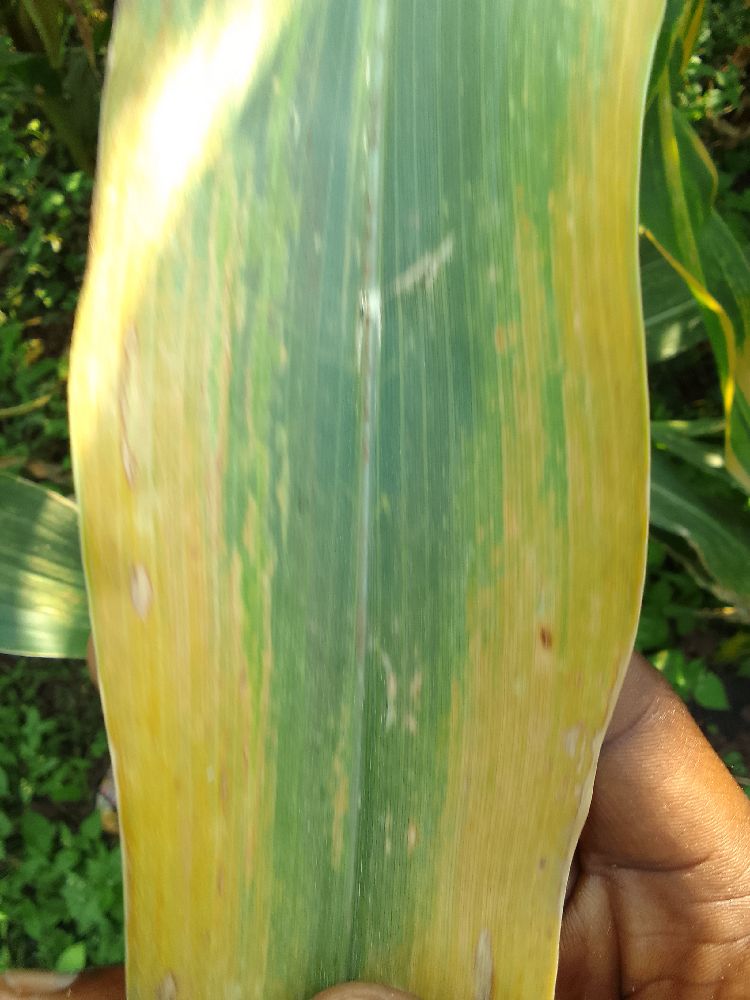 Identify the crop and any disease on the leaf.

maize, maize lethal necrosis
